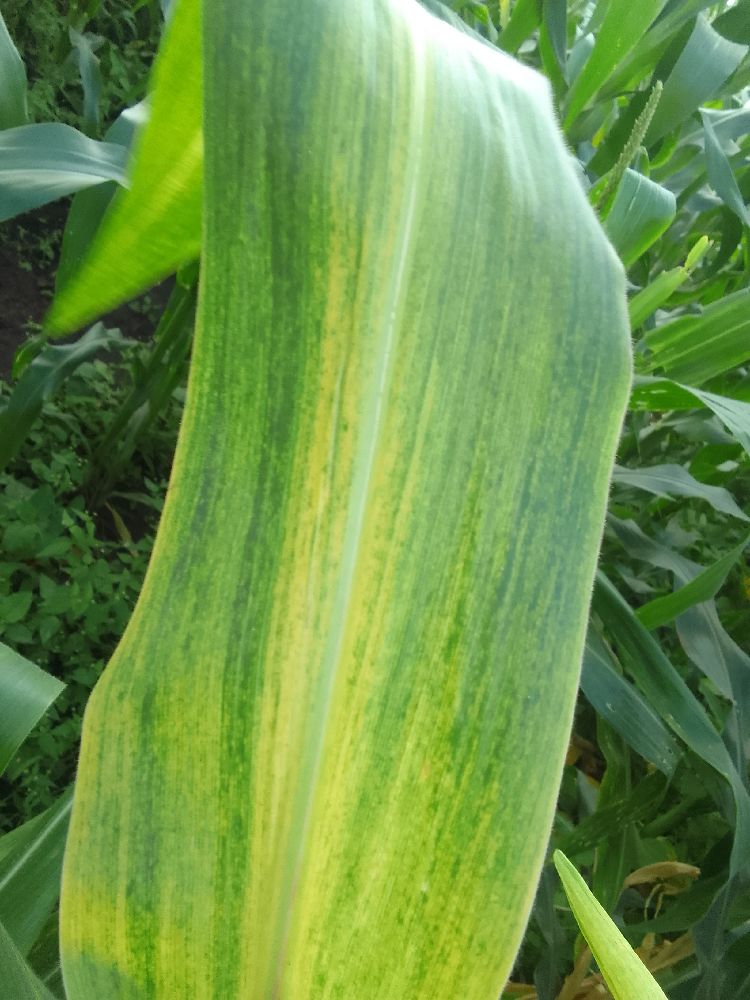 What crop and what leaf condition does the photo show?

maize, maize lethal necrosis
